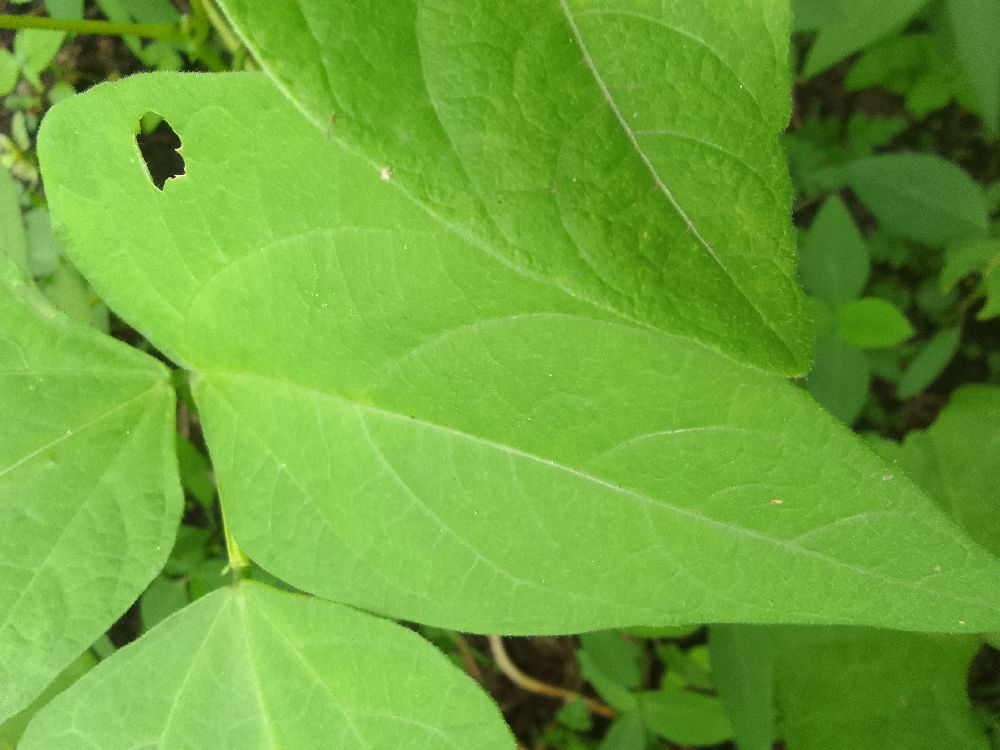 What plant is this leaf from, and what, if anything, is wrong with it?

common bean, healthy
